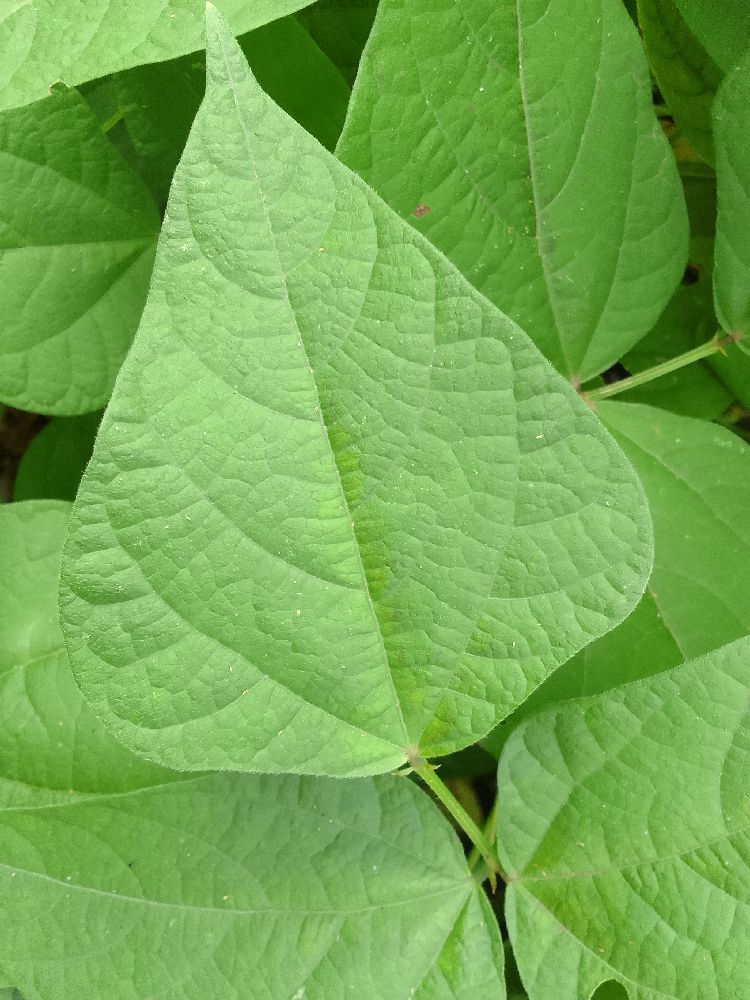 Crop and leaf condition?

common bean, healthy
